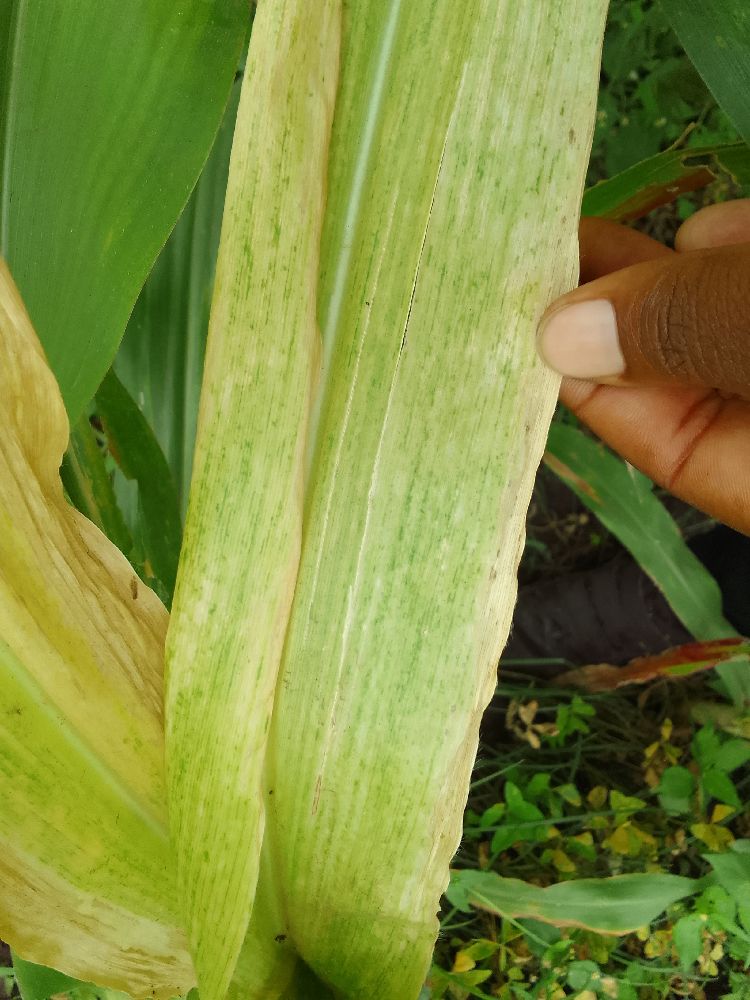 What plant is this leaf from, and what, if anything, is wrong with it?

maize, maize lethal necrosis
